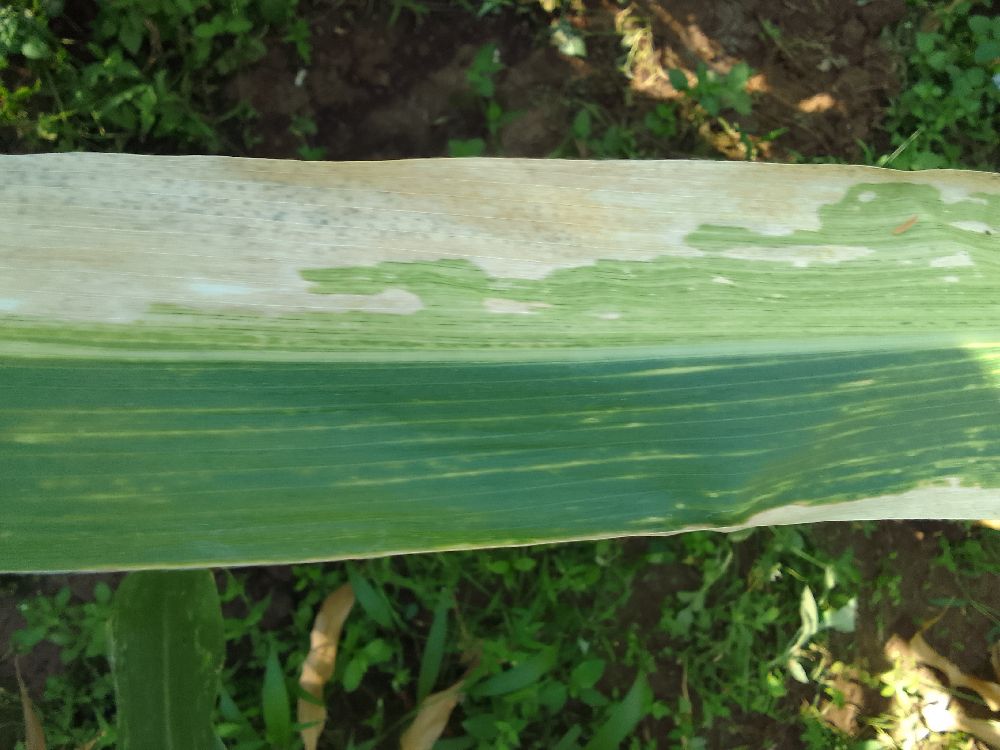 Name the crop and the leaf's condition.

maize, maize lethal necrosis
